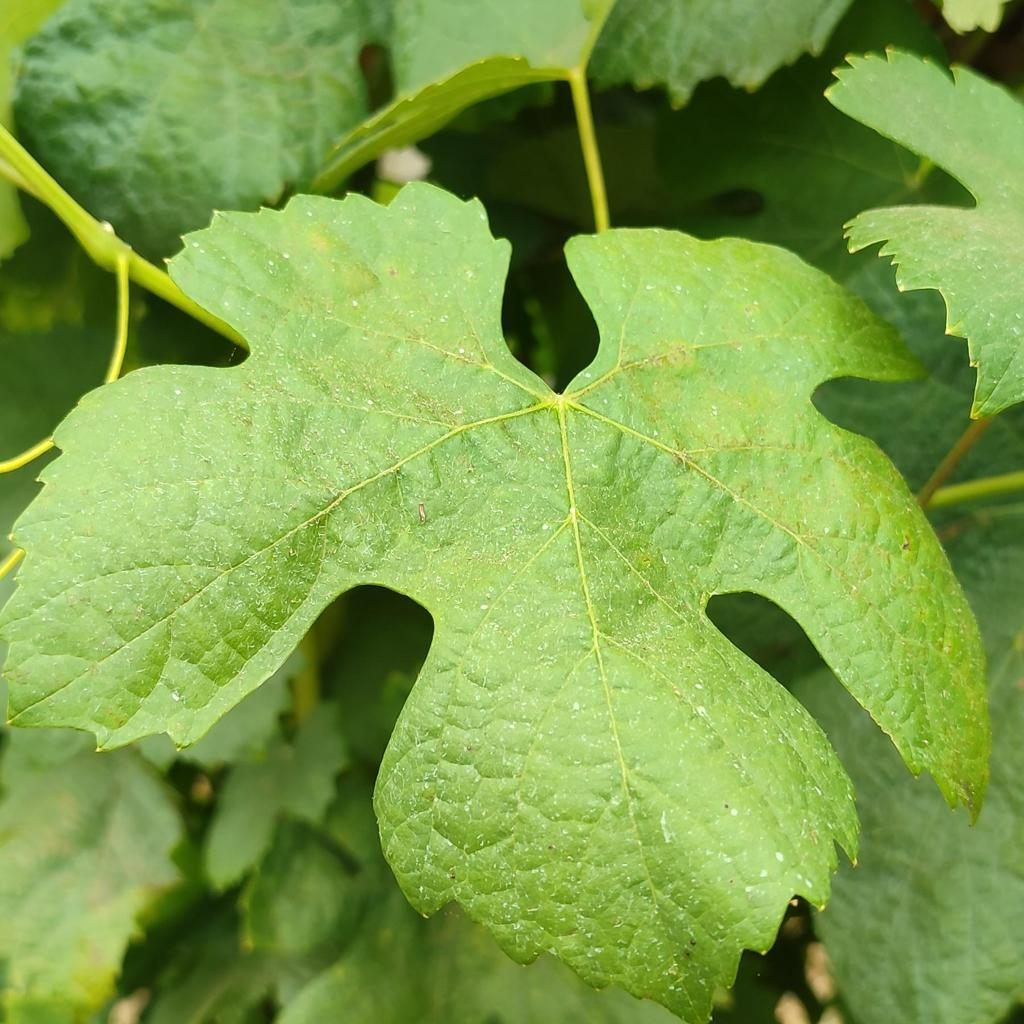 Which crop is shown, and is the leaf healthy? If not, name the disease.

grapevine, downy mildew
